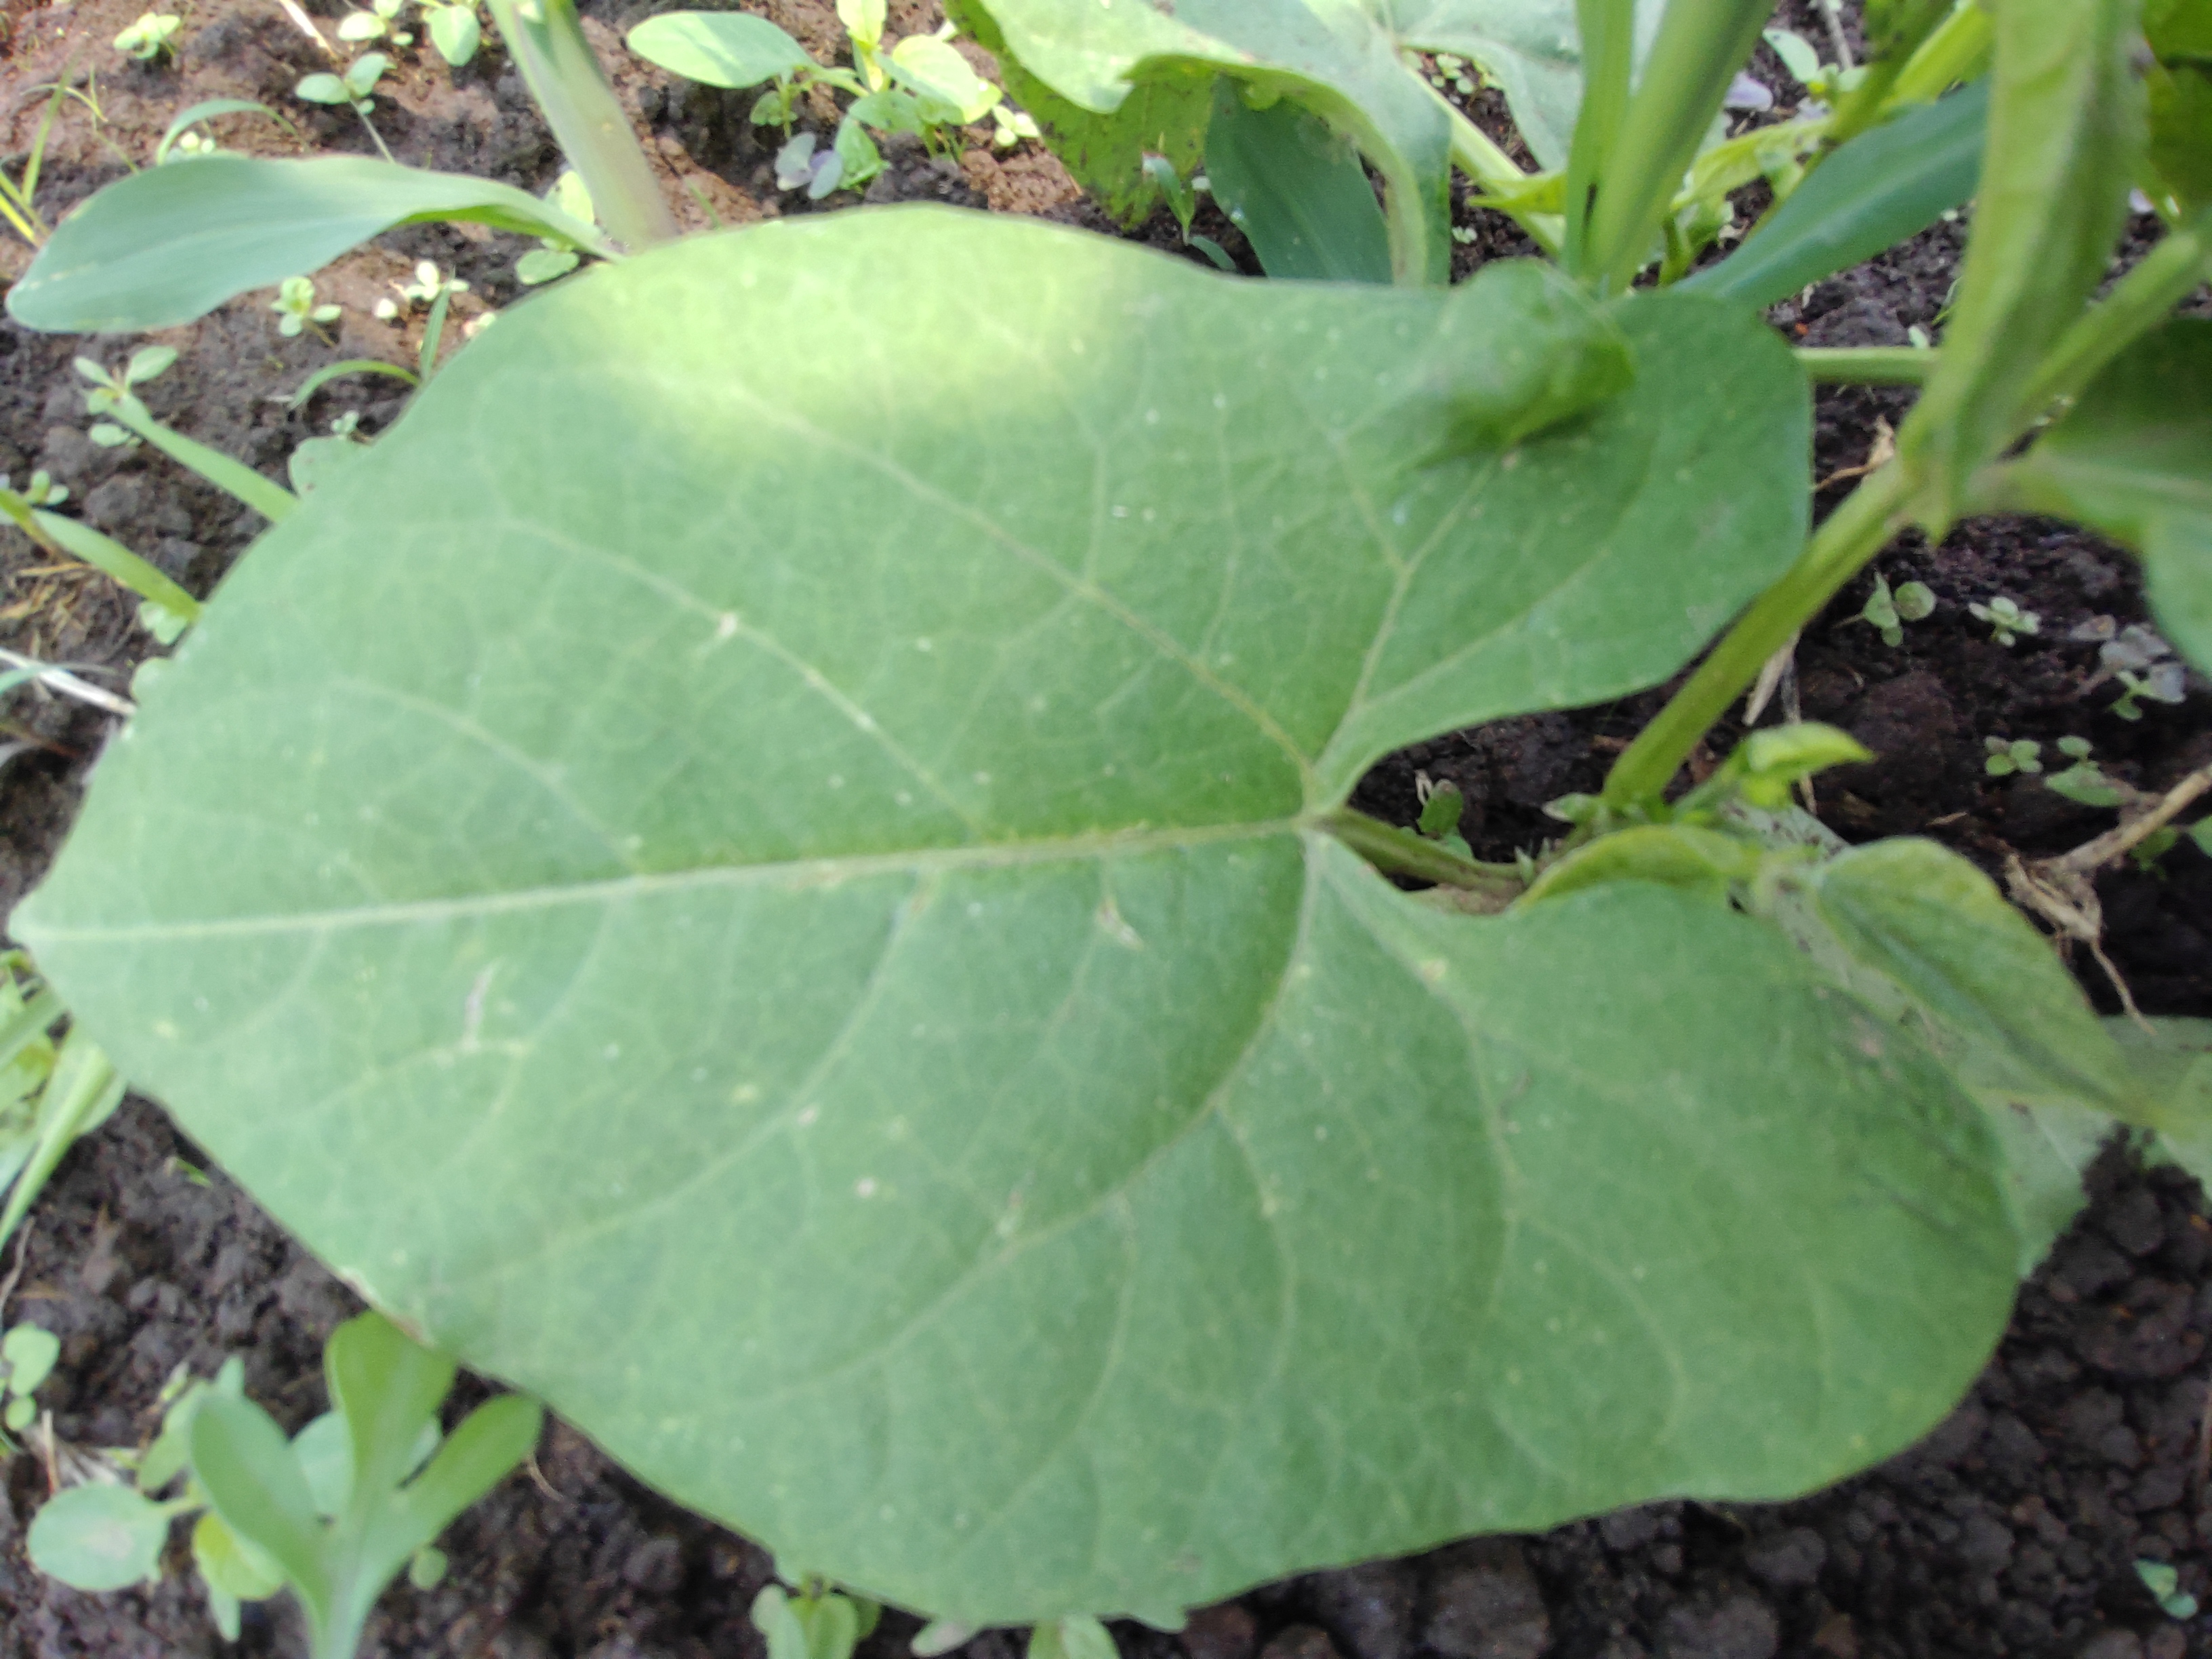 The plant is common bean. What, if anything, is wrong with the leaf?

healthy
